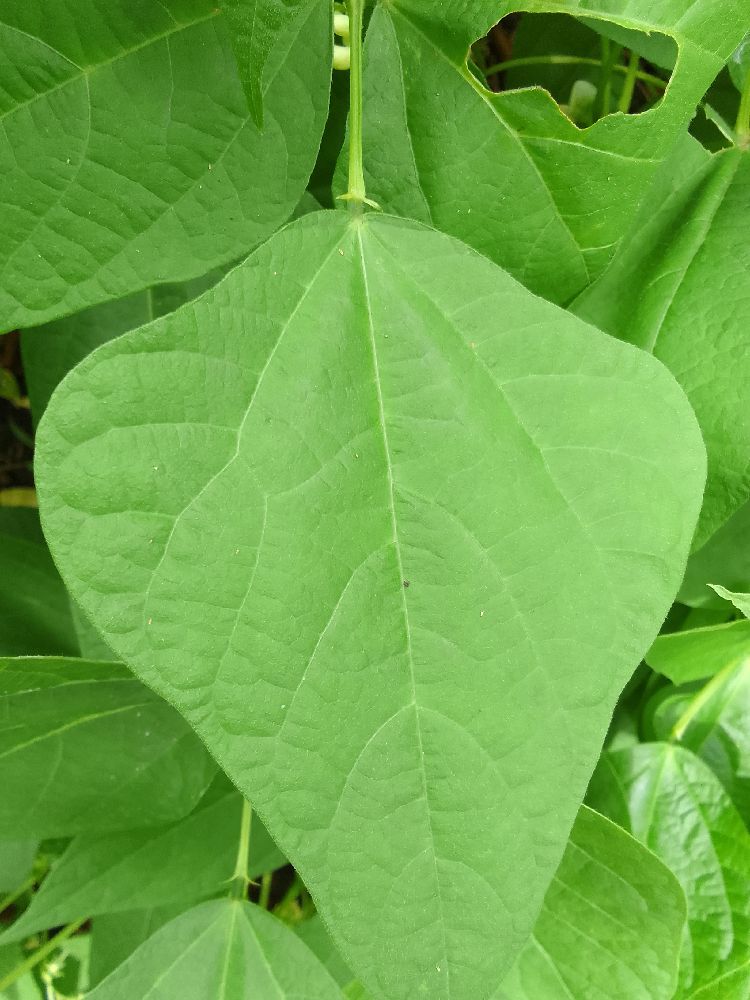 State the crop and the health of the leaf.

common bean, healthy
